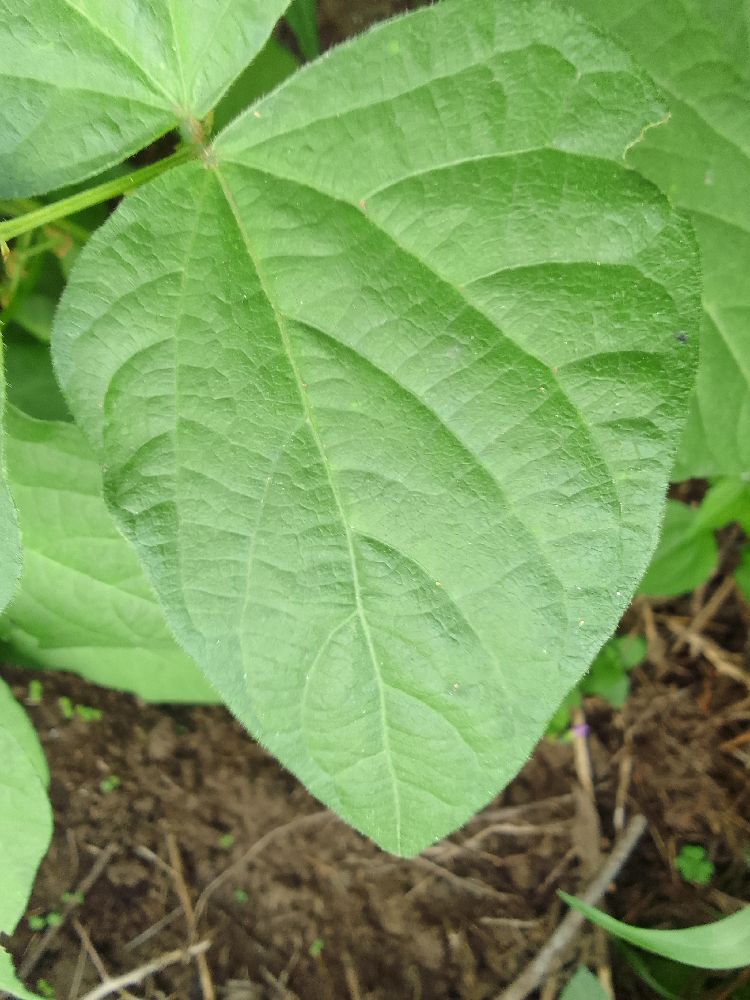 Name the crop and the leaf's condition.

common bean, healthy
